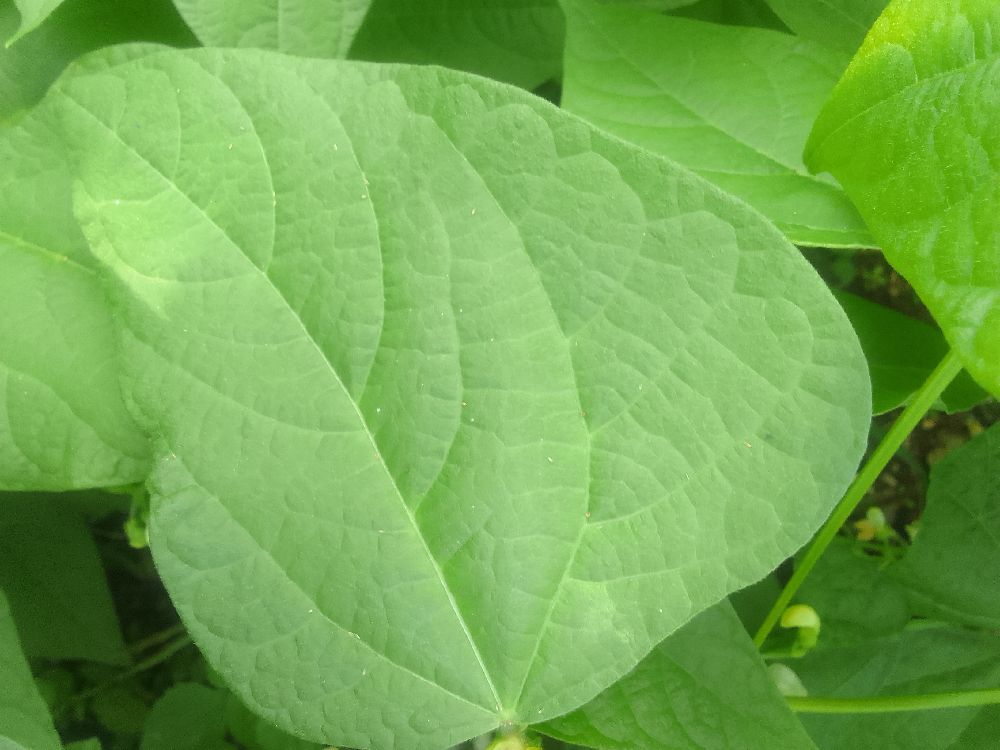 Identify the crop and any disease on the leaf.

common bean, healthy
